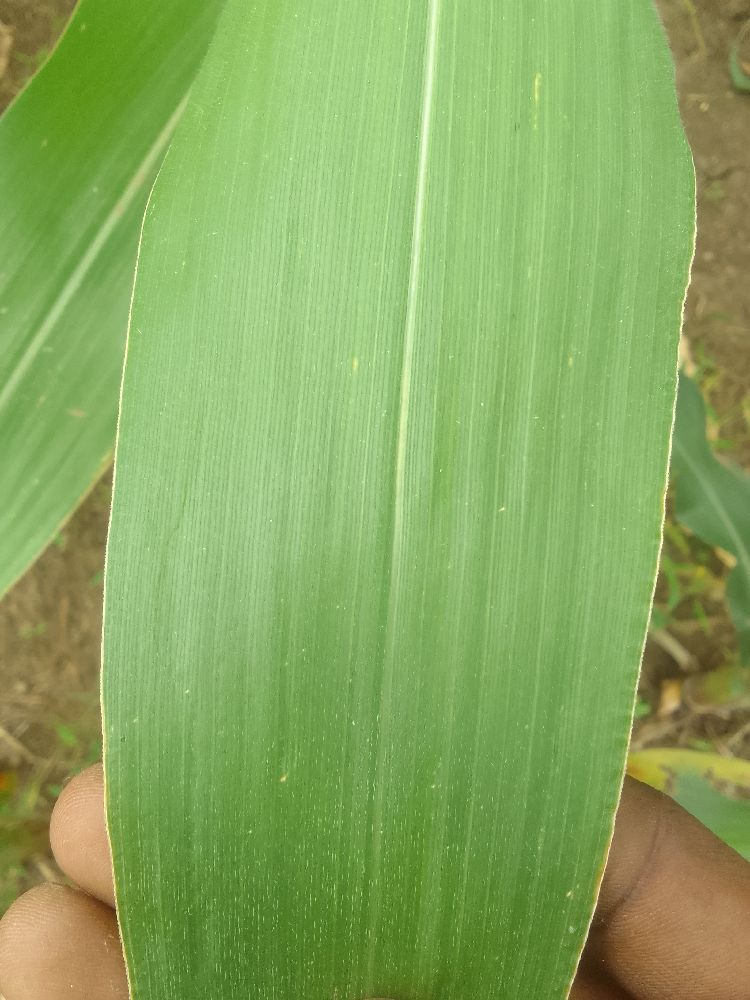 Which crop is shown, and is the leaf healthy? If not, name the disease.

maize, healthy
